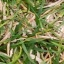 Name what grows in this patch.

grass
